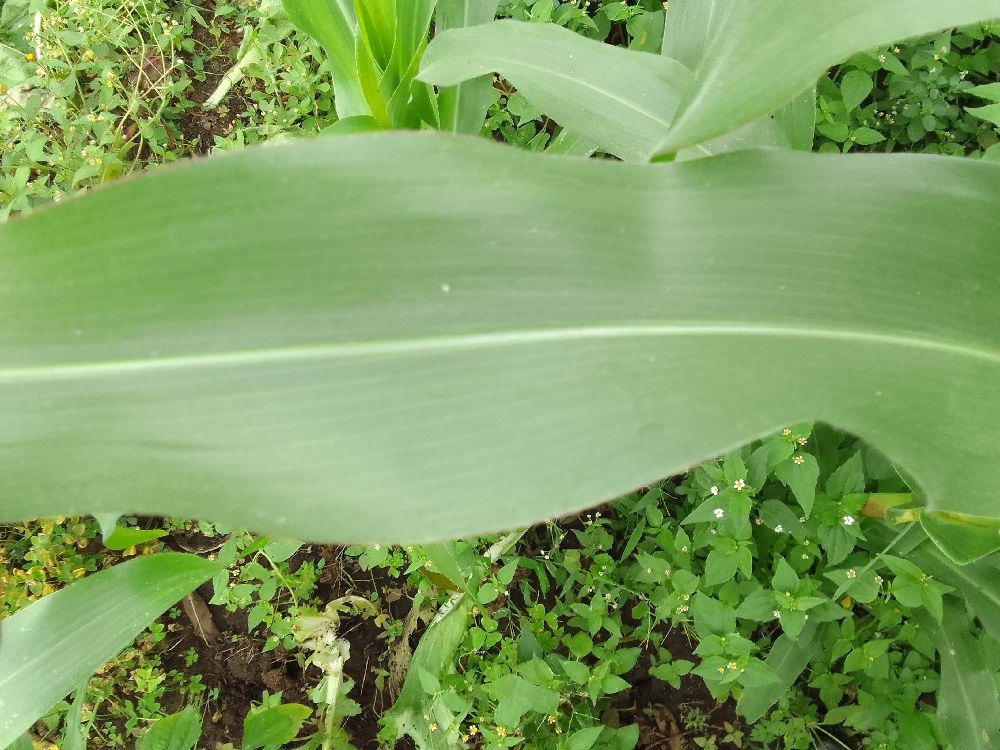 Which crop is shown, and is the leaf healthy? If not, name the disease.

maize, healthy
